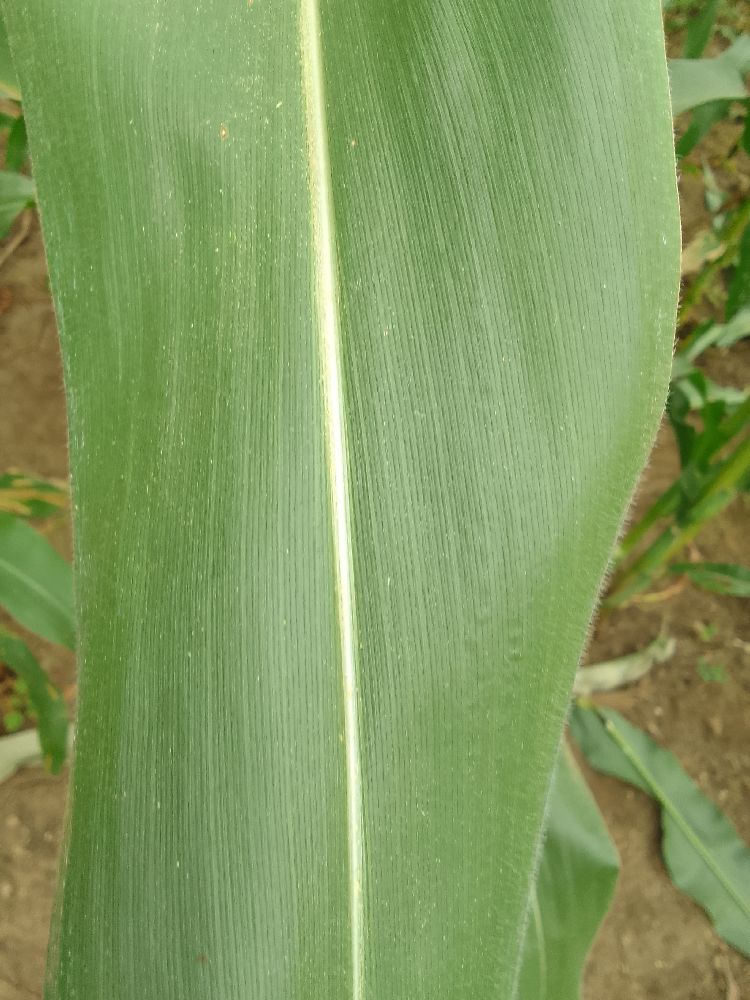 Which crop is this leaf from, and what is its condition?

maize, healthy
